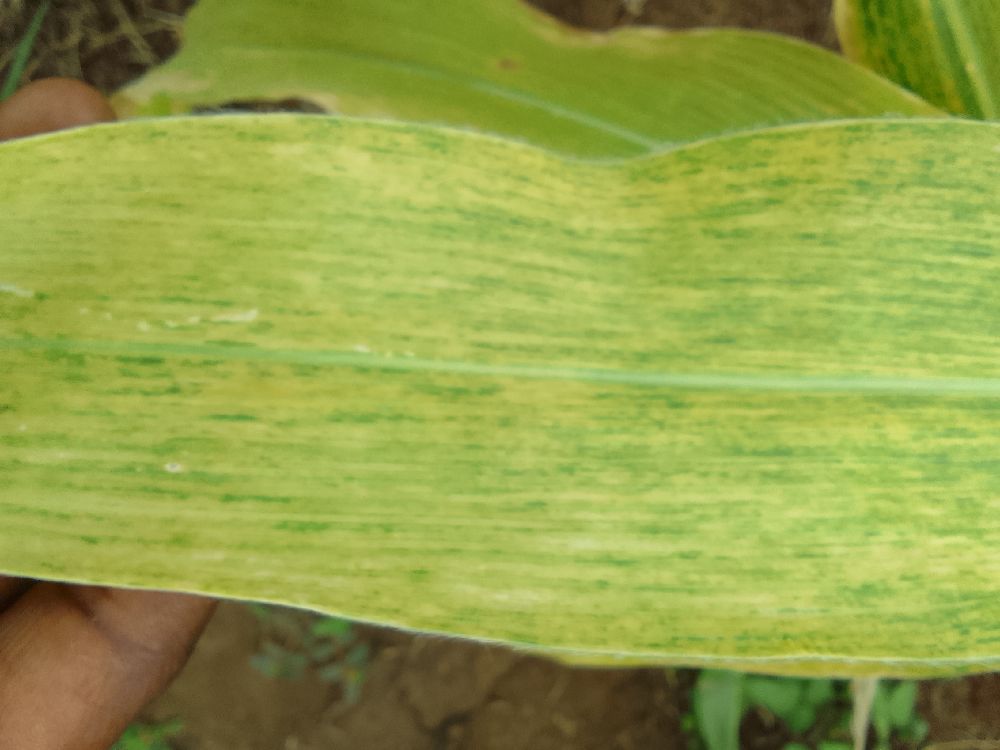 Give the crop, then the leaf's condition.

maize, maize lethal necrosis
